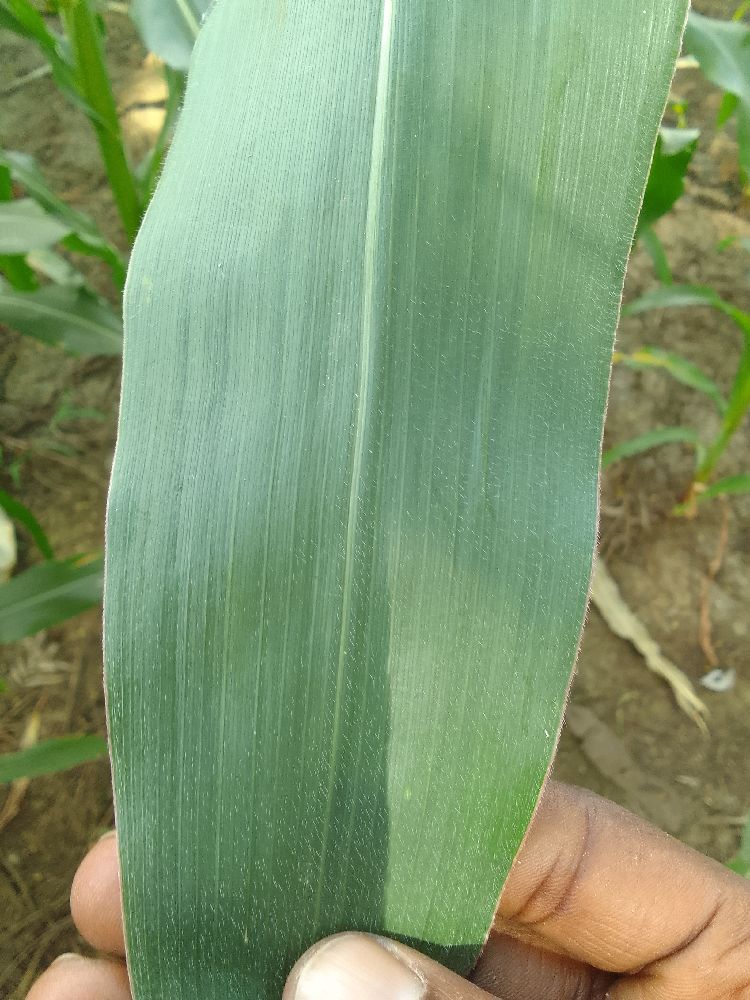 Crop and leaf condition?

maize, healthy
